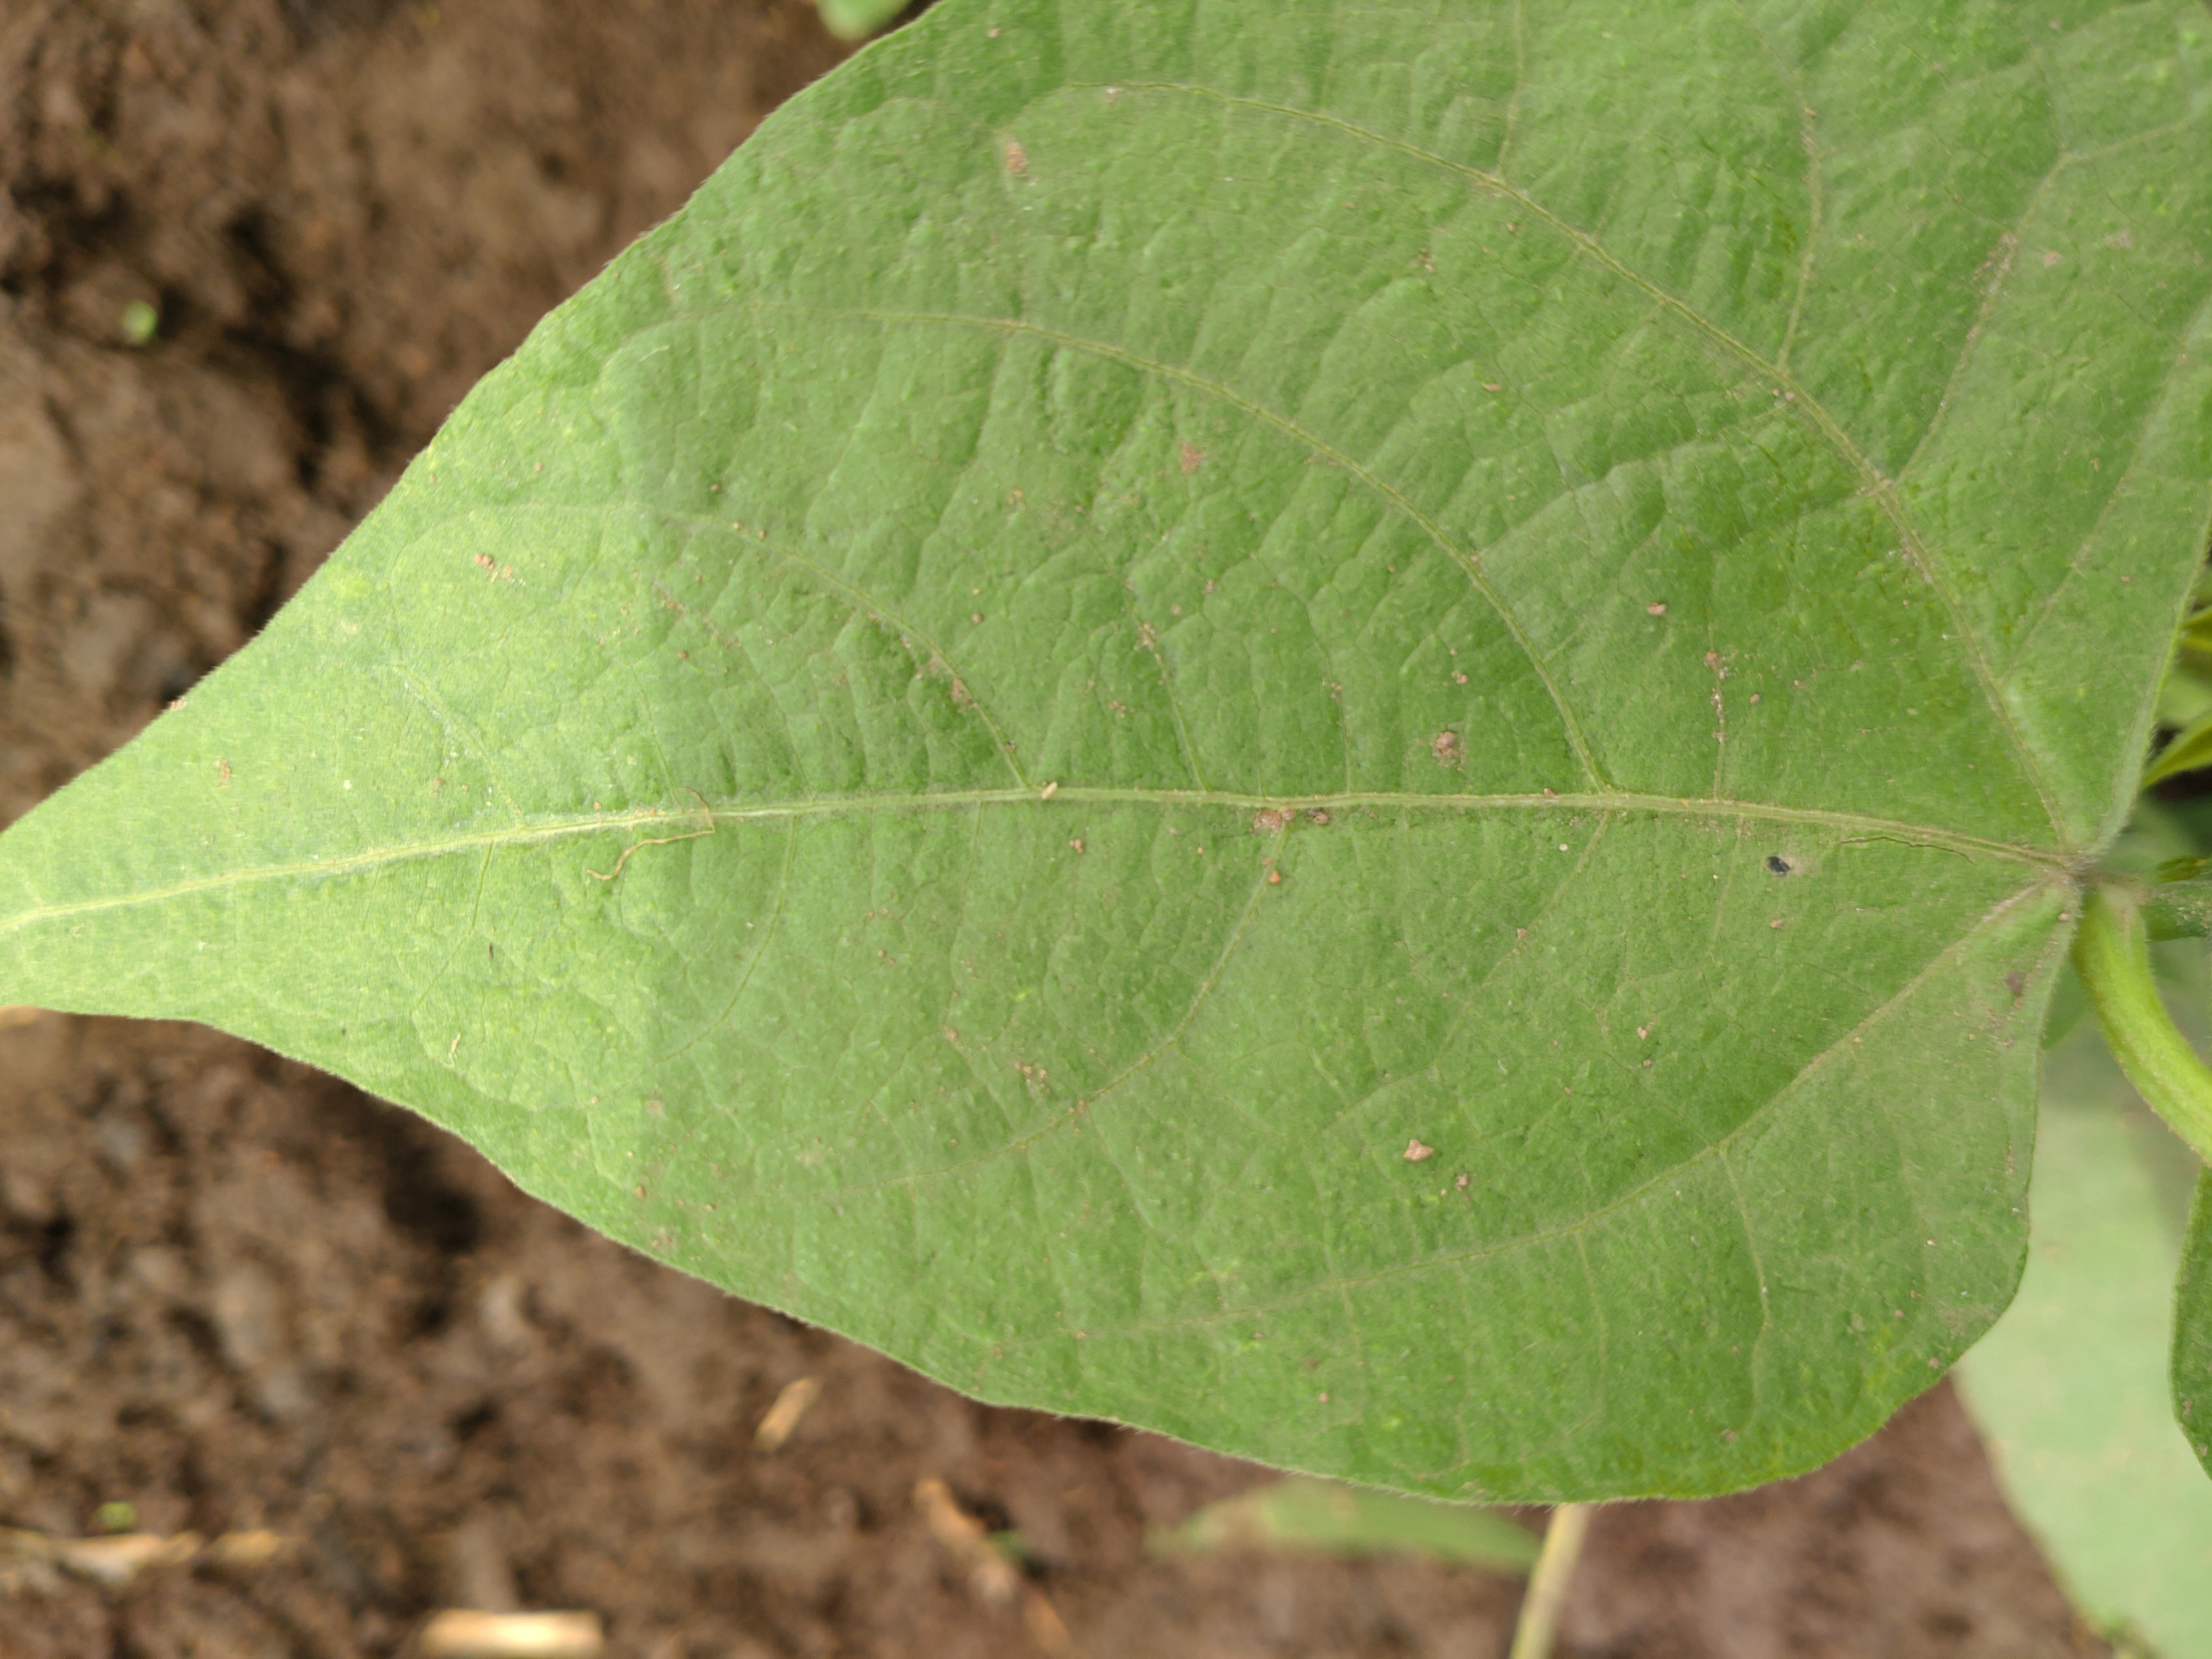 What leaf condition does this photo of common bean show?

healthy
